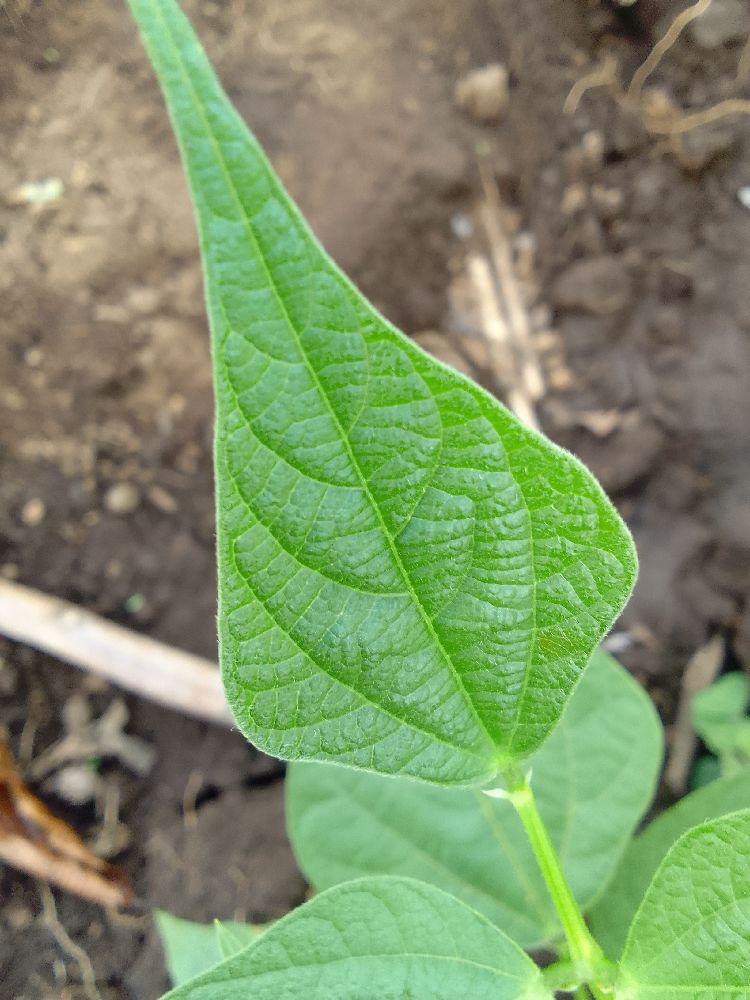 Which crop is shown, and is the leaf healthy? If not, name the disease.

common bean, healthy
